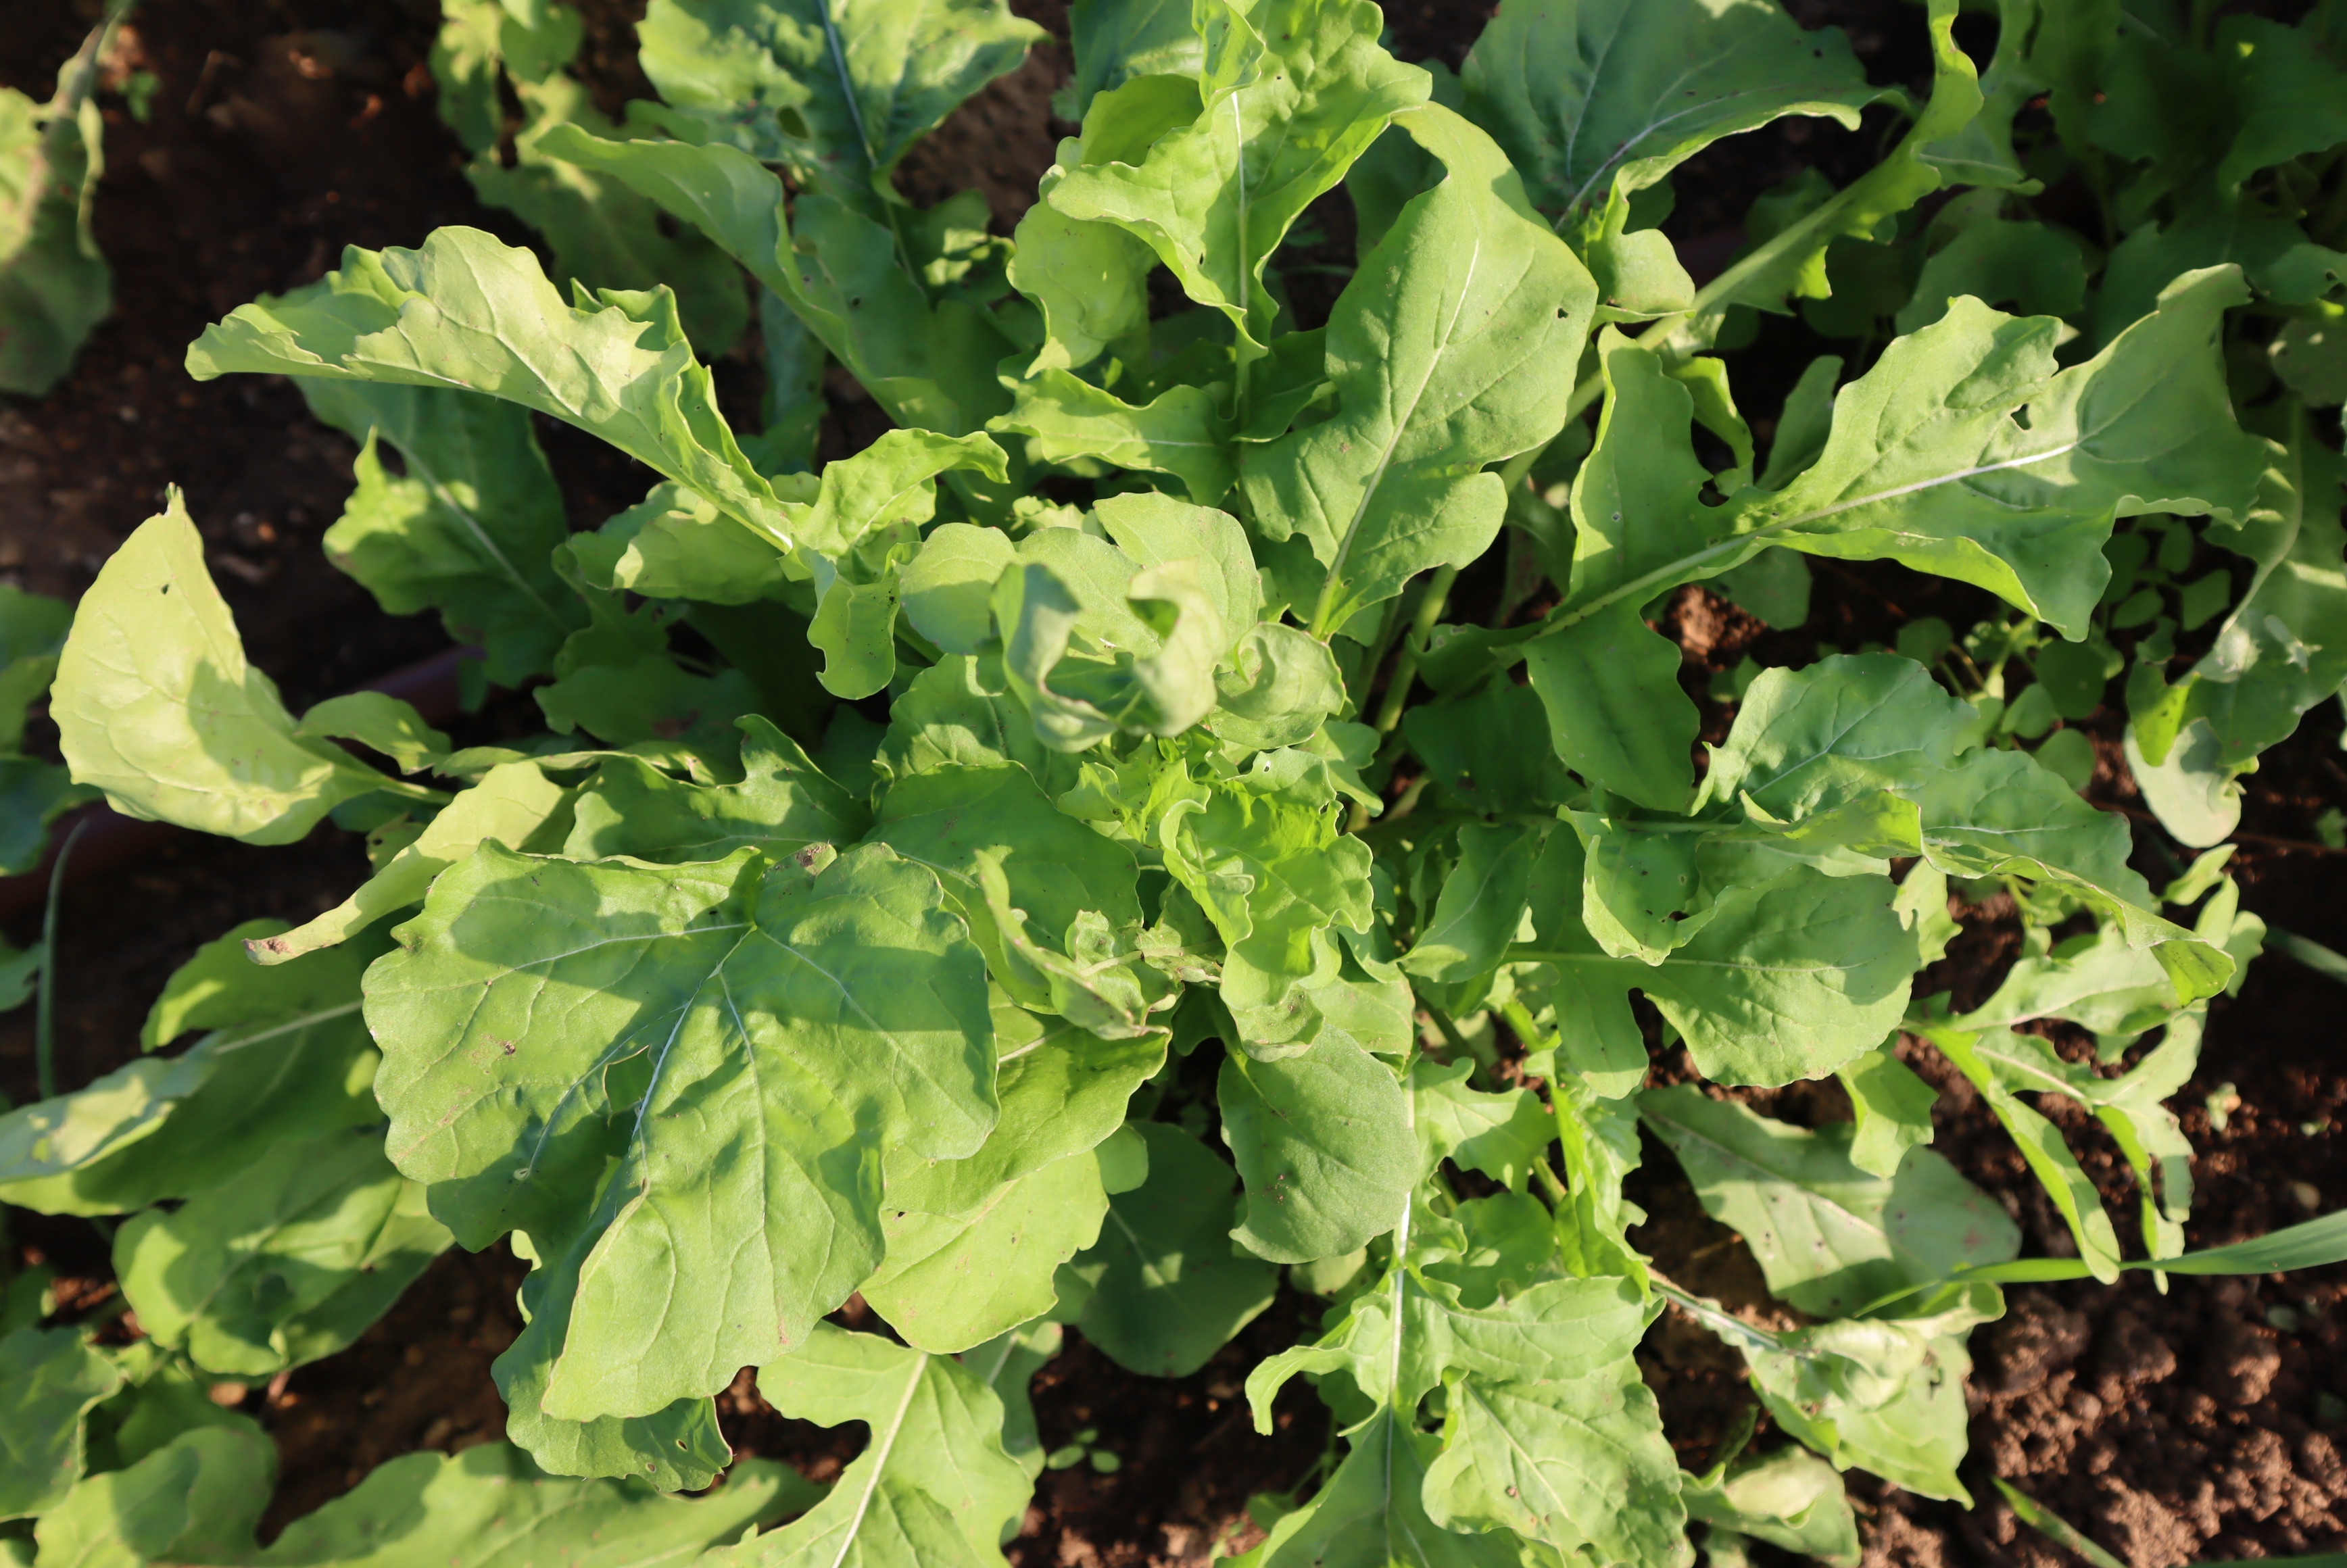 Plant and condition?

rocket, healthy
